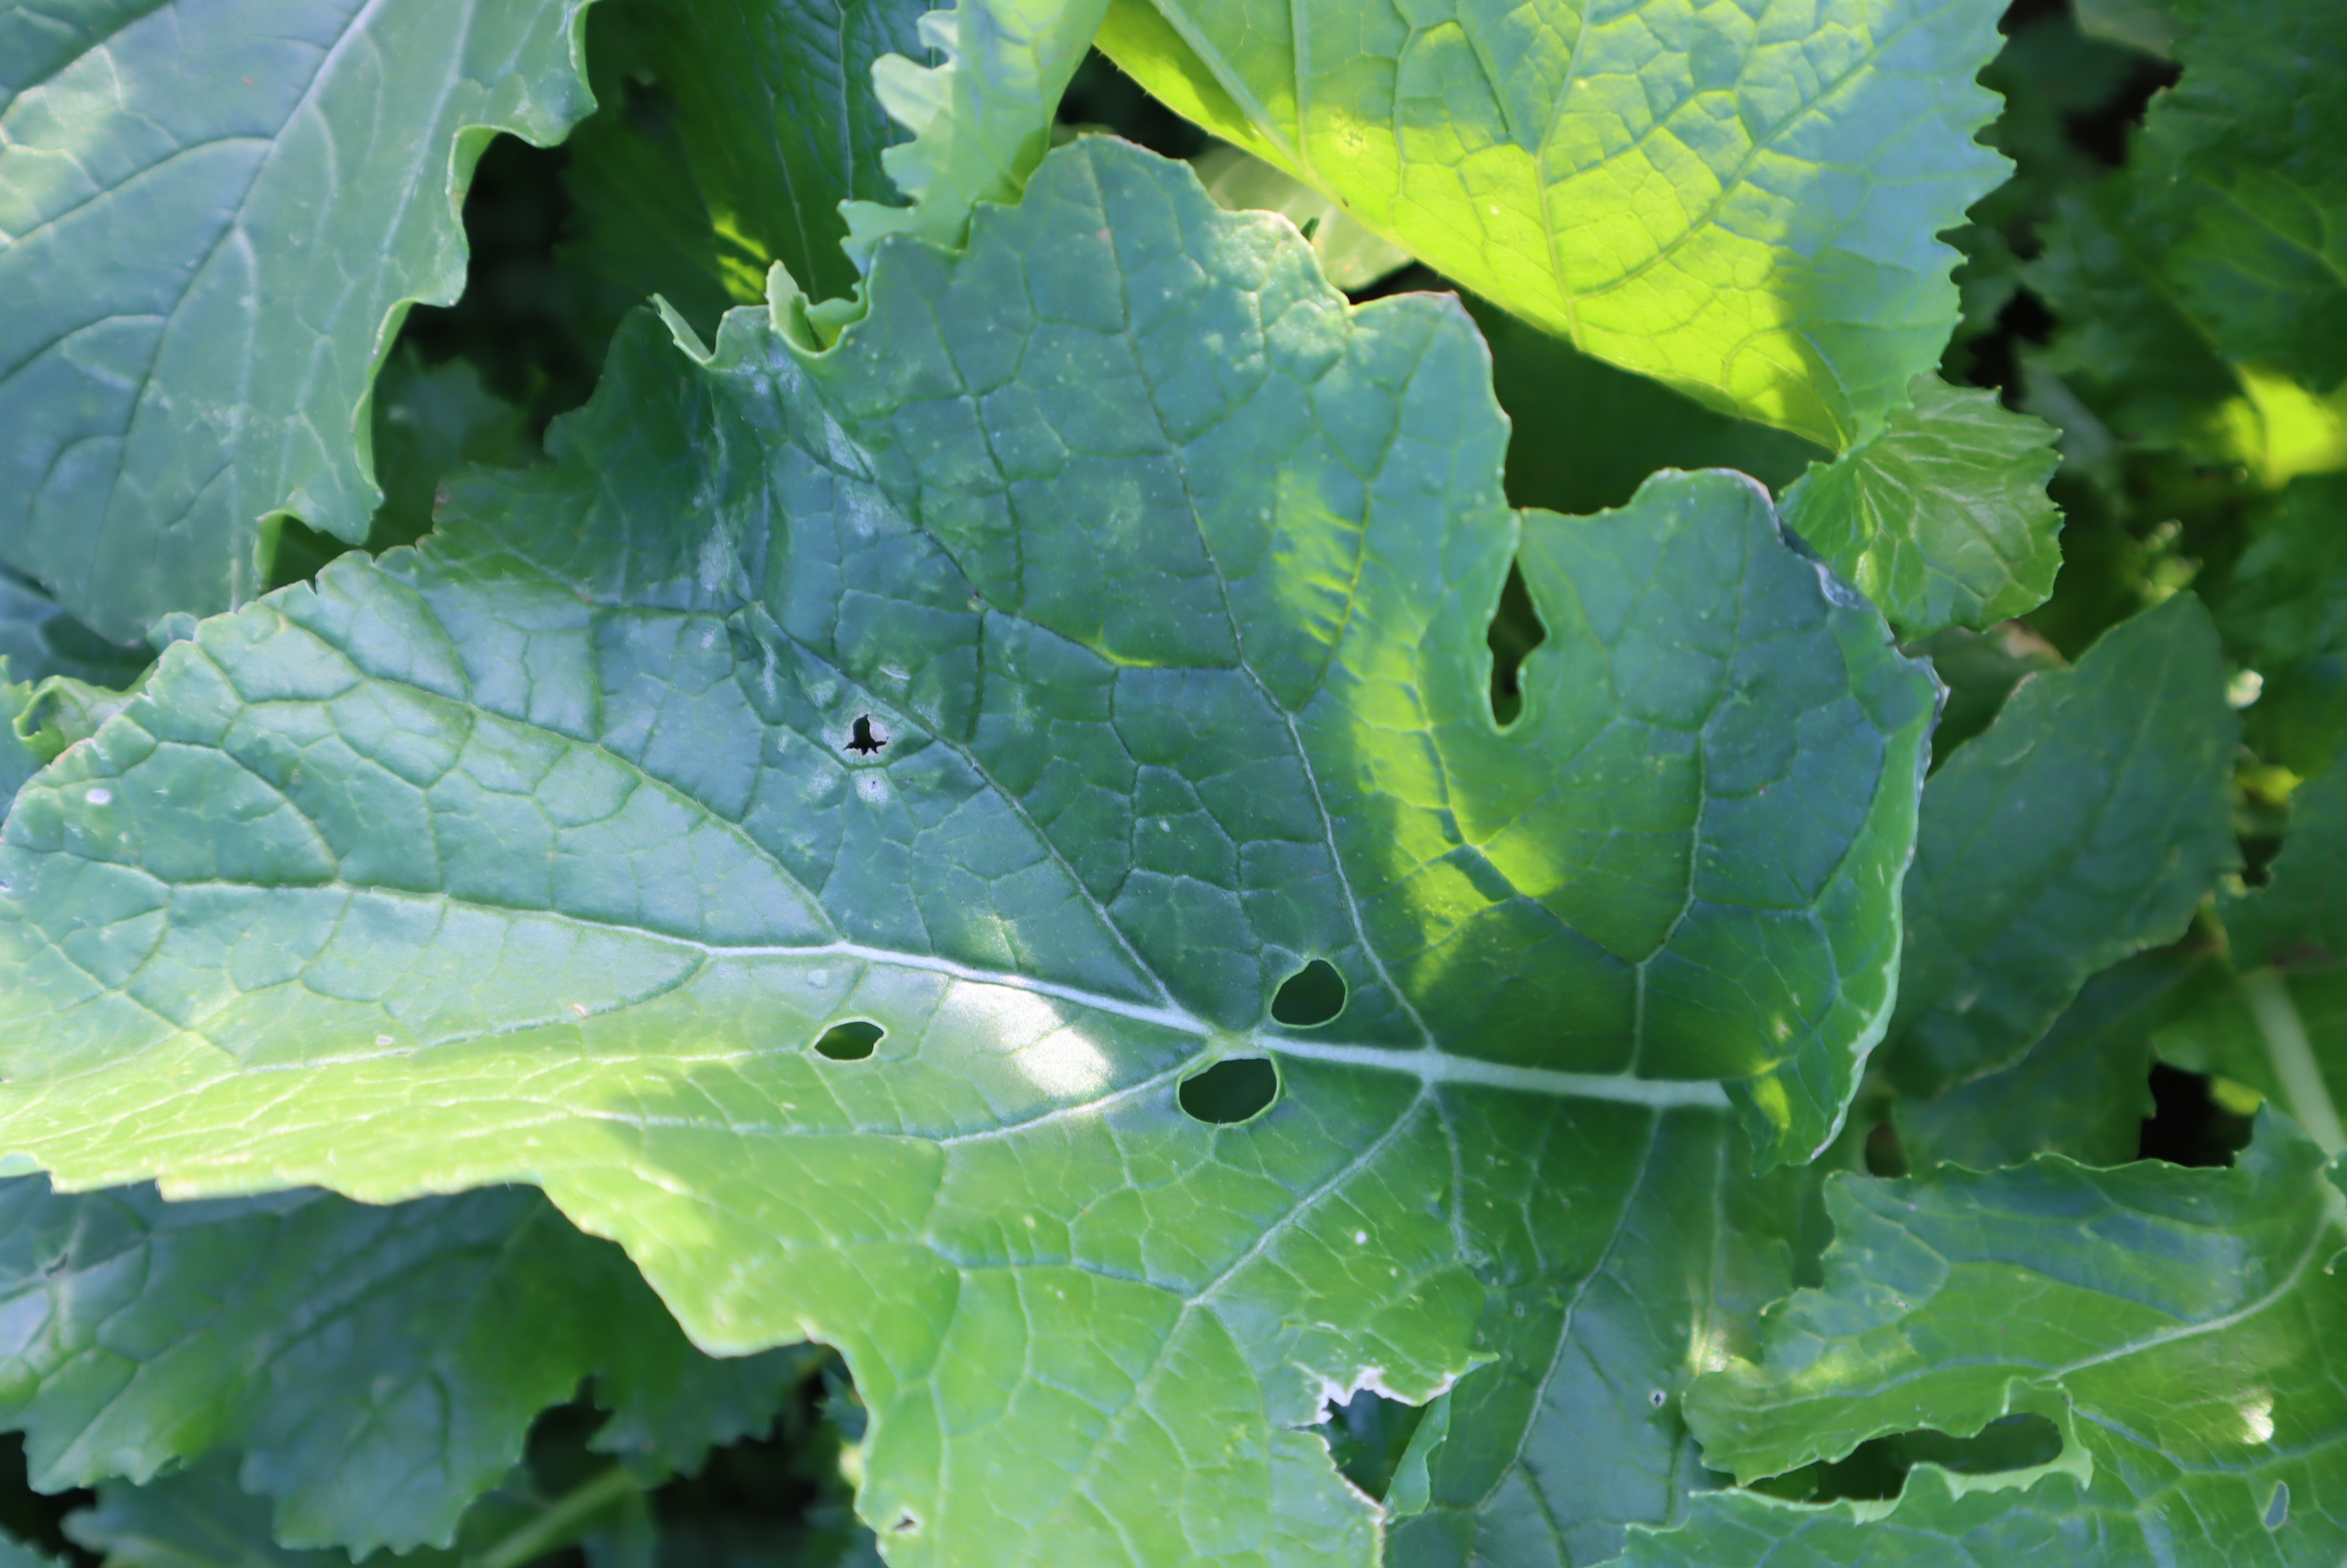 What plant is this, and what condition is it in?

rapini, phytophagous
